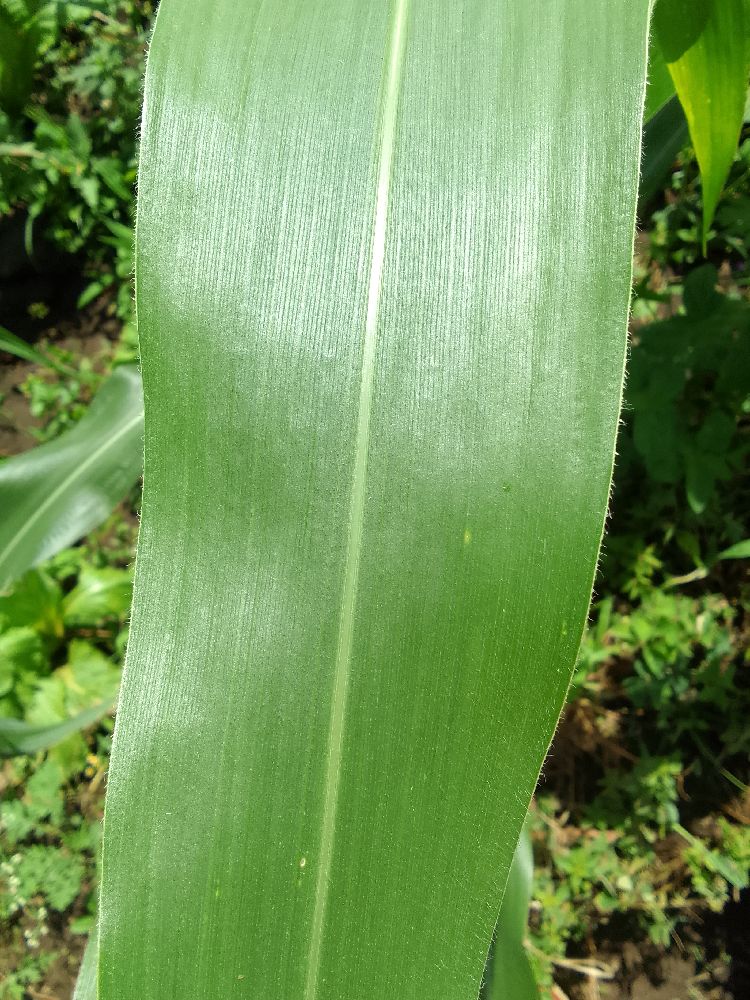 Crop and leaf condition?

maize, healthy
